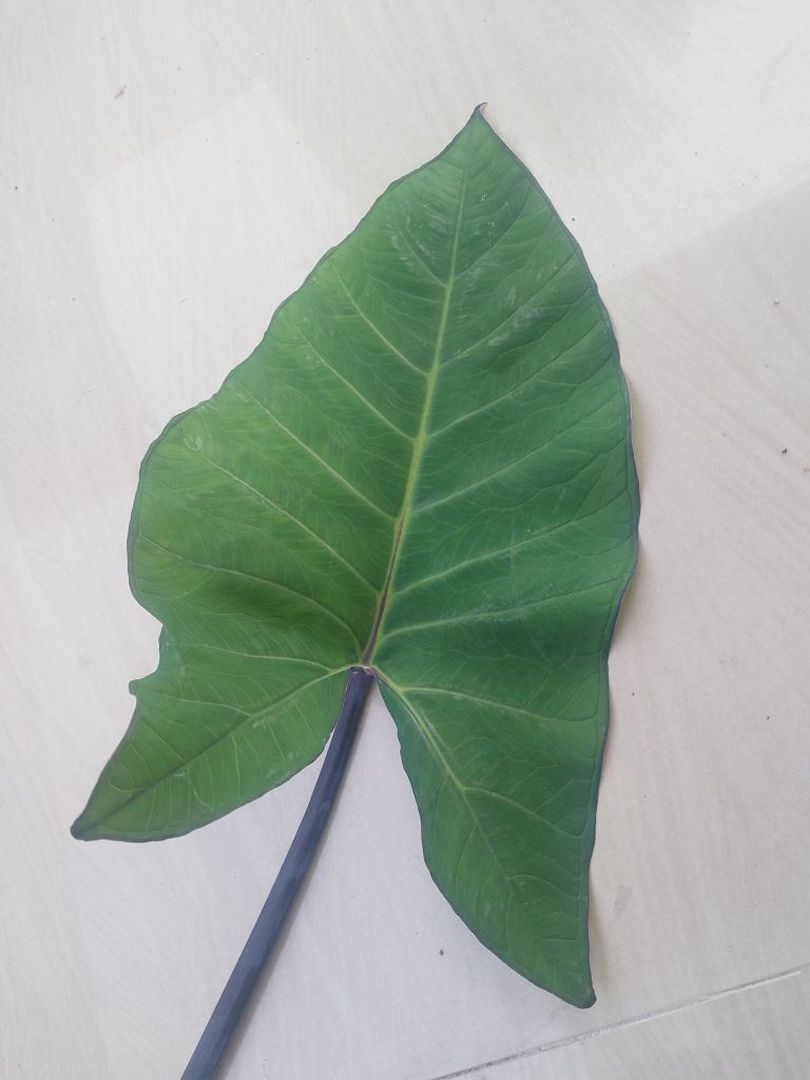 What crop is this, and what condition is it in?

taro, healthy
